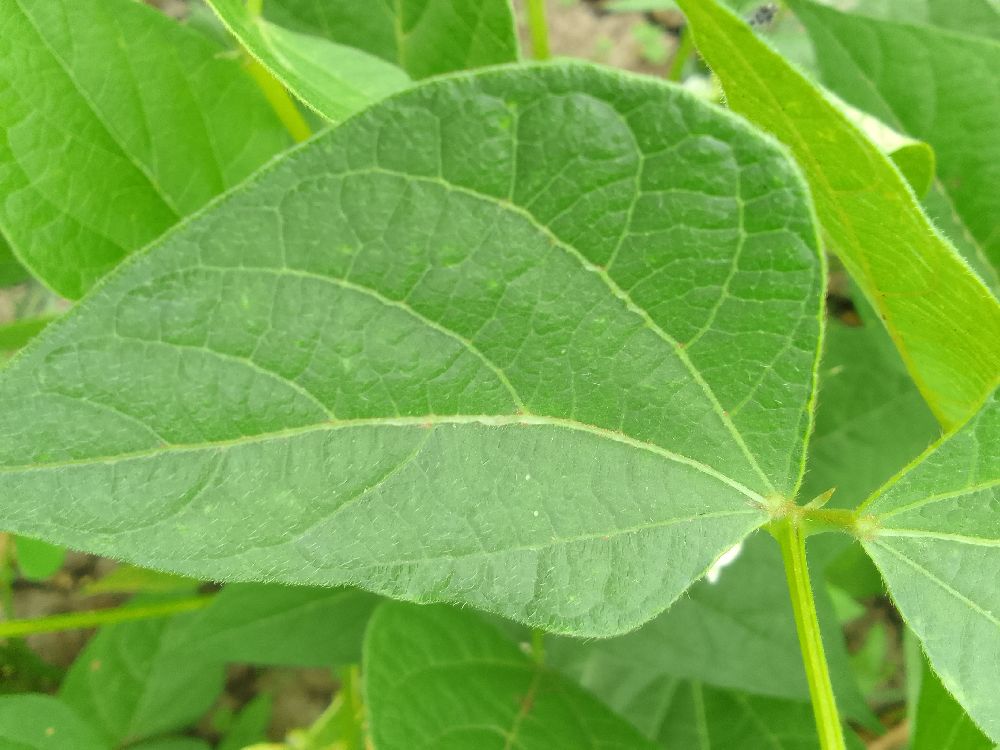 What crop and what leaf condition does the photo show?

common bean, healthy
